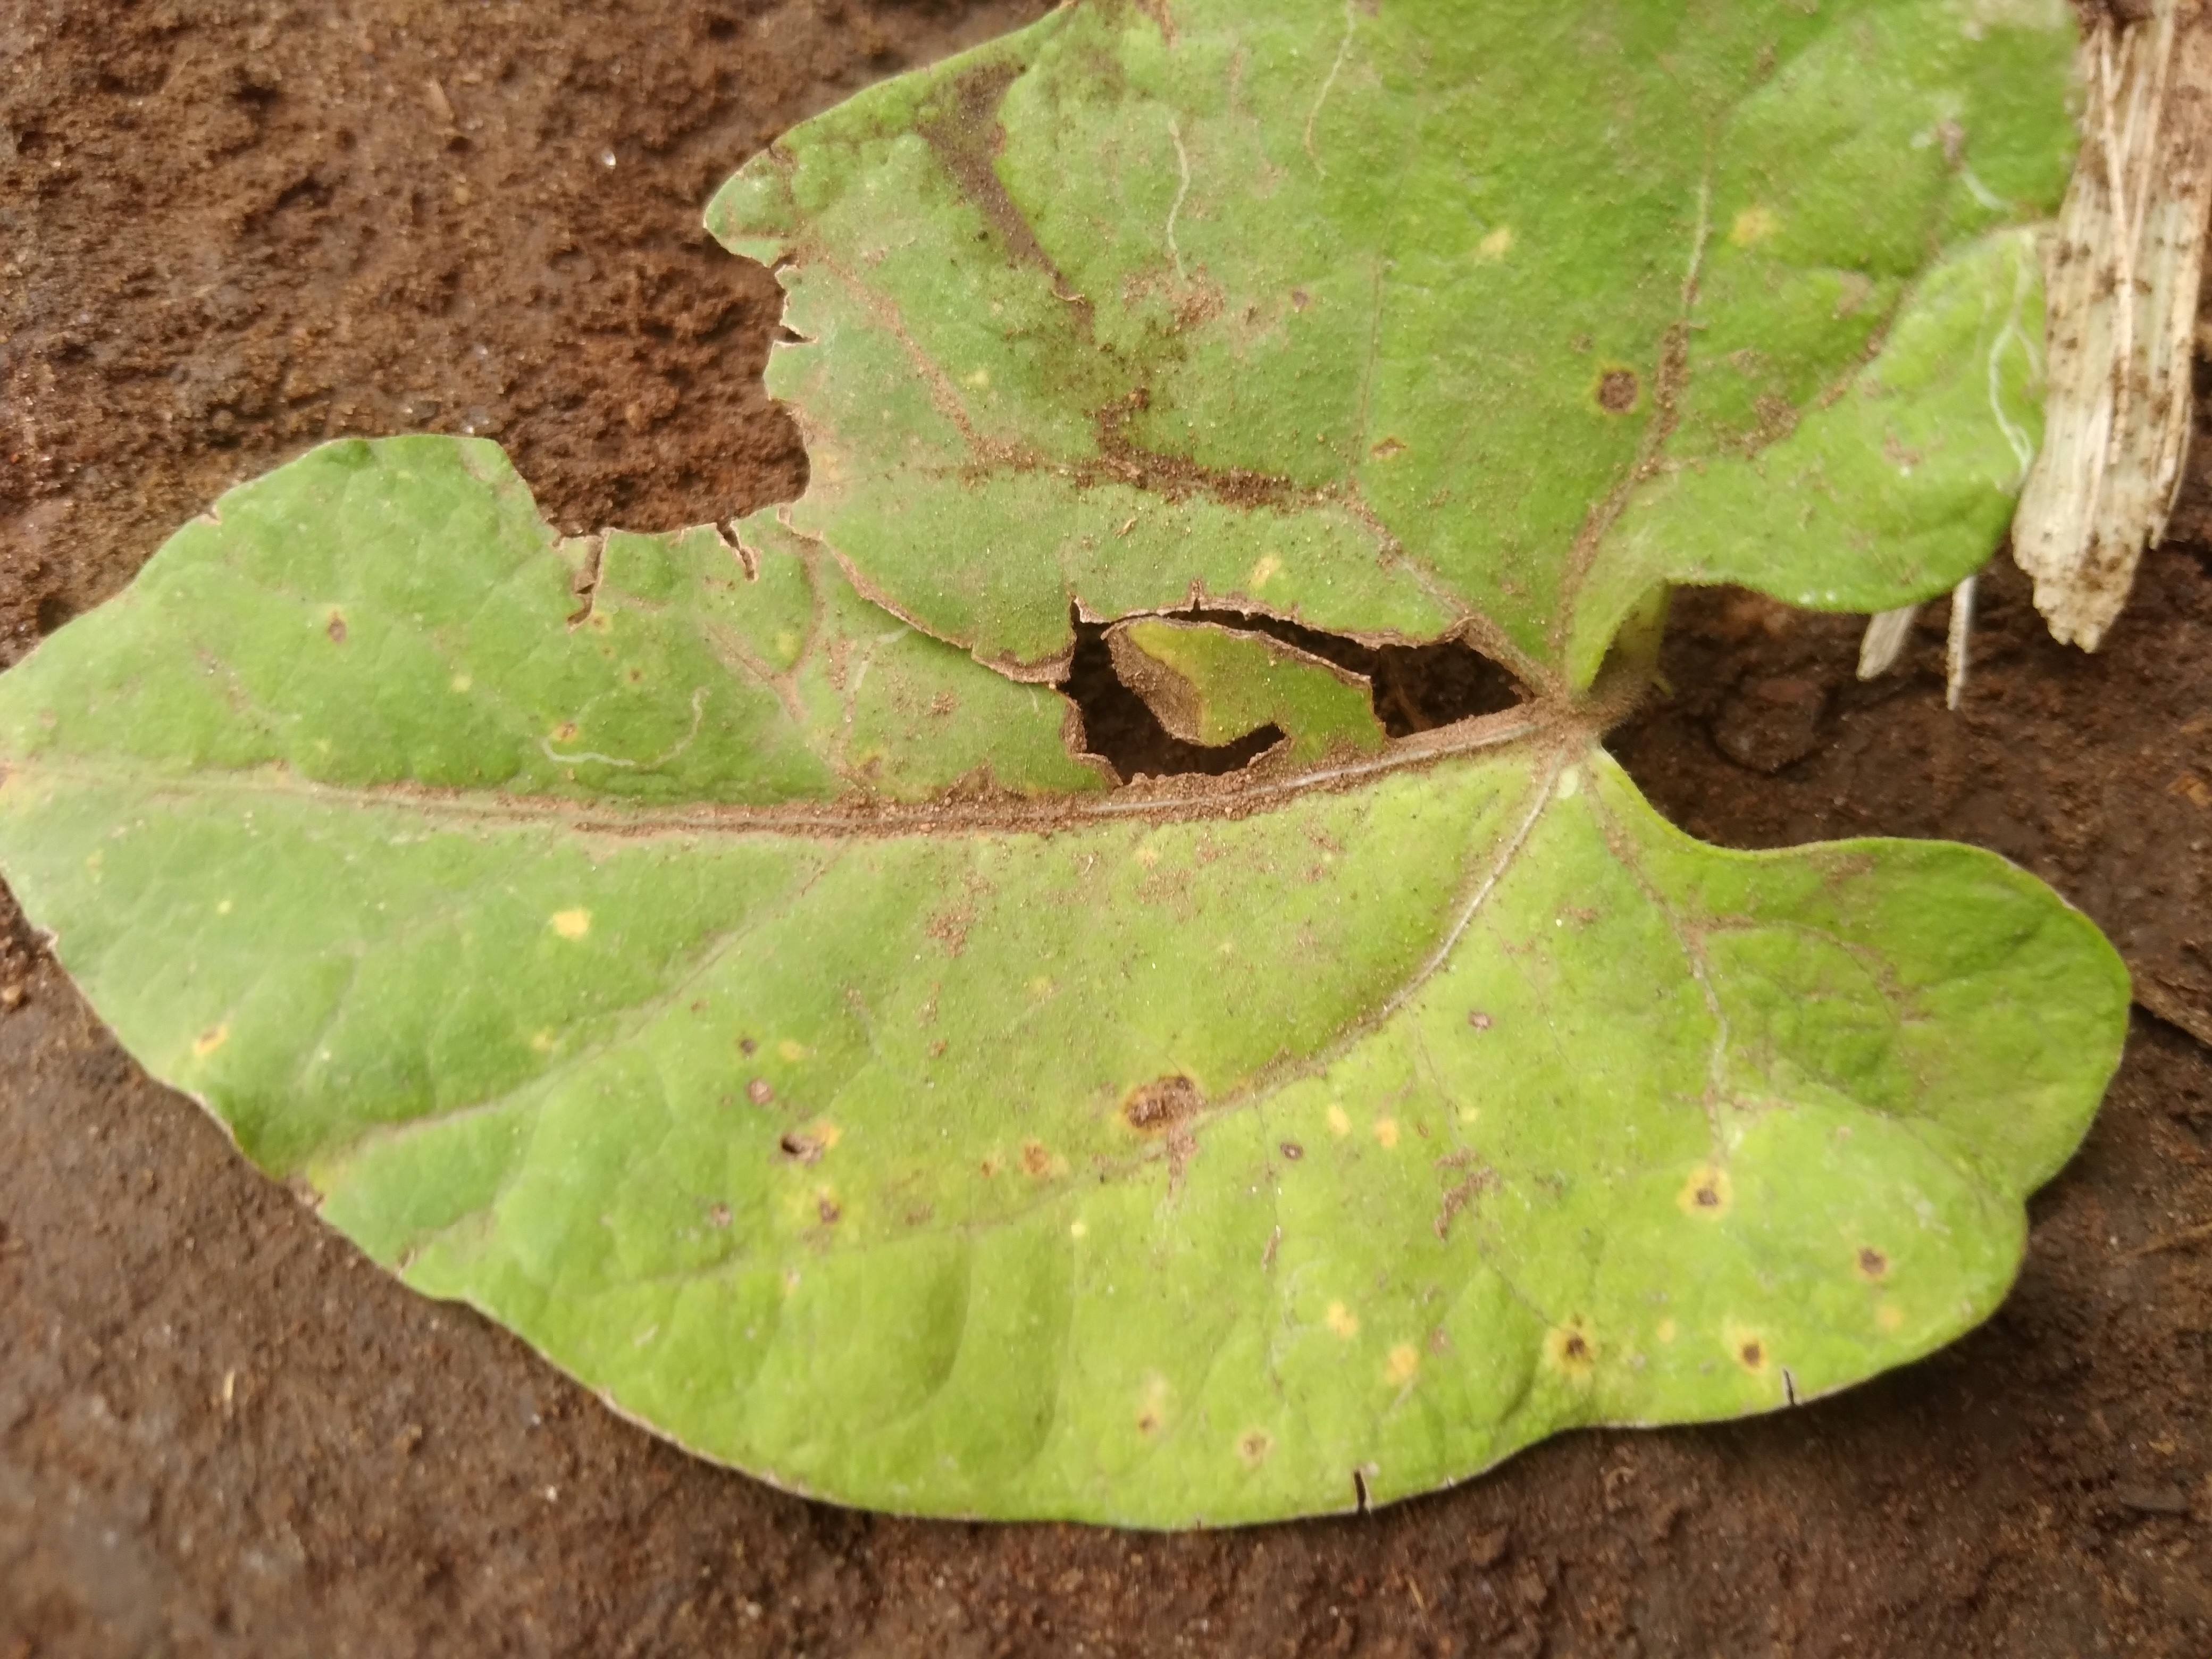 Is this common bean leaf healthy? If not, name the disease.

rust
